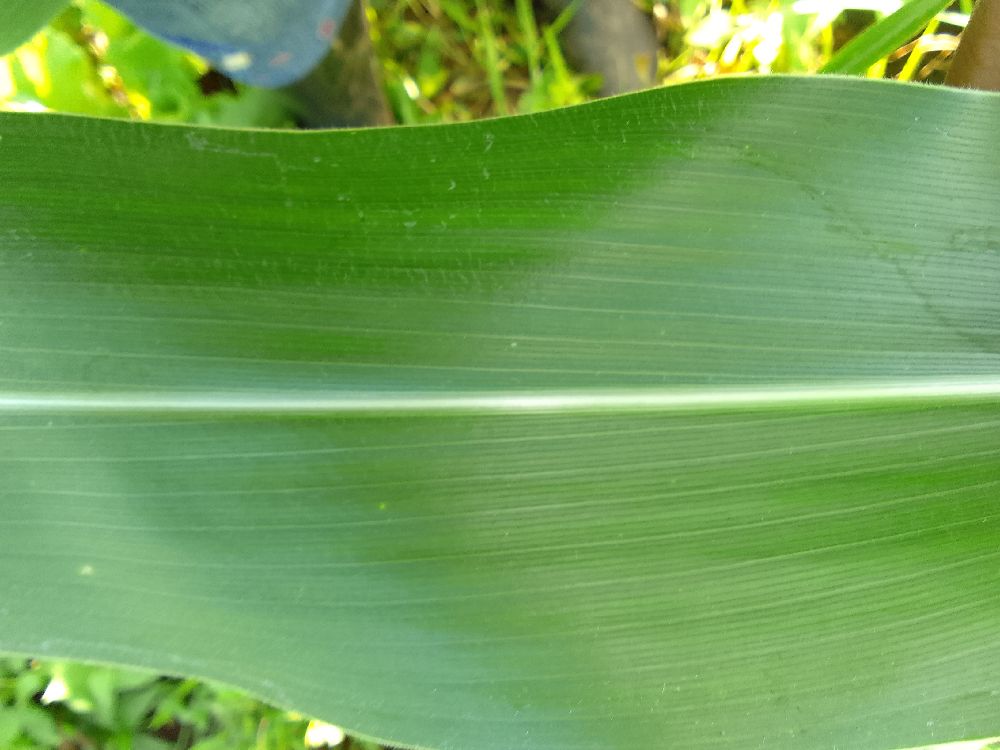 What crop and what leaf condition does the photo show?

maize, healthy
